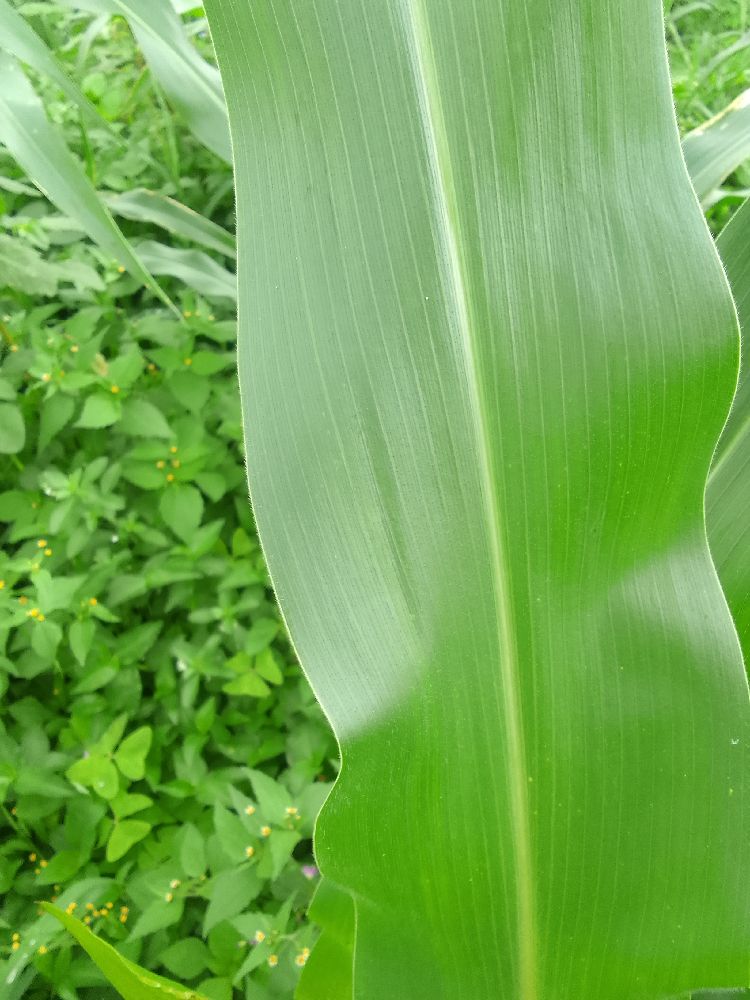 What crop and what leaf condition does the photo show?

maize, healthy
